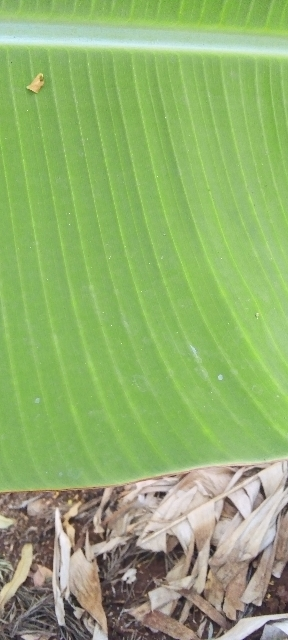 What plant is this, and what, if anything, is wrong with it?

banana, healthy
